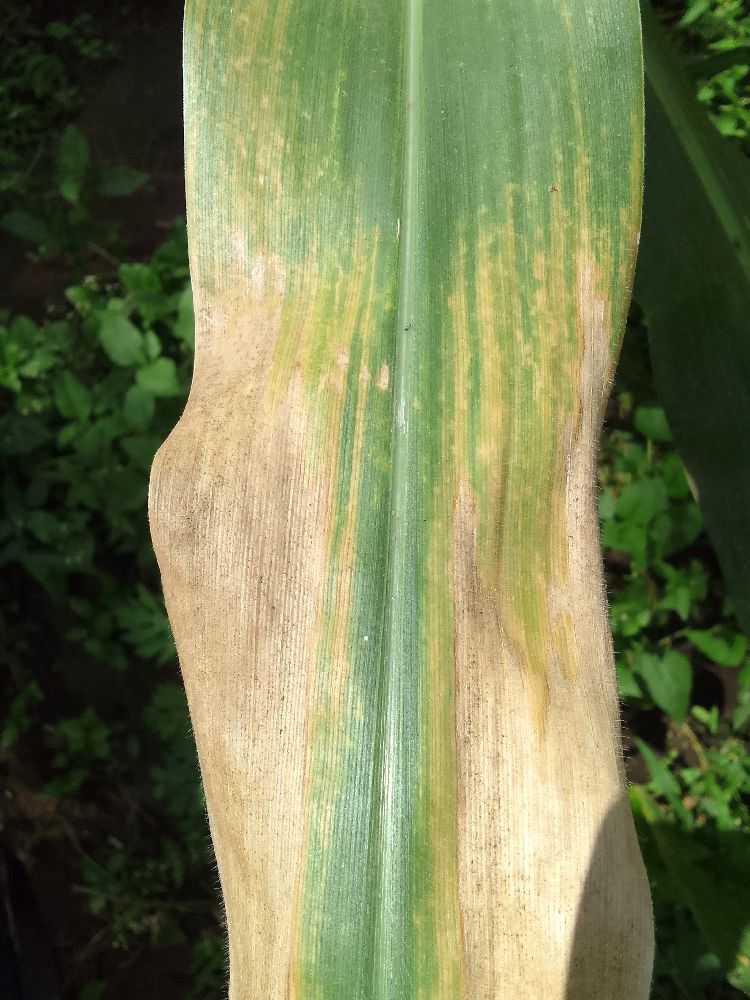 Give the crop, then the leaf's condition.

maize, maize lethal necrosis
